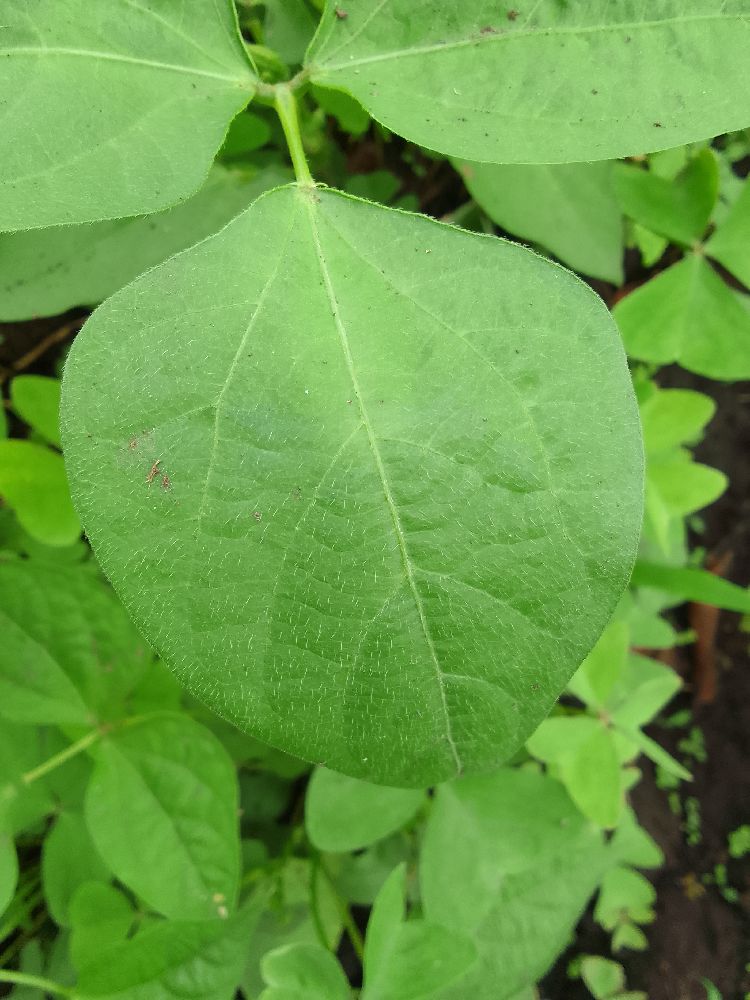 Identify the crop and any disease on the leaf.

common bean, healthy
